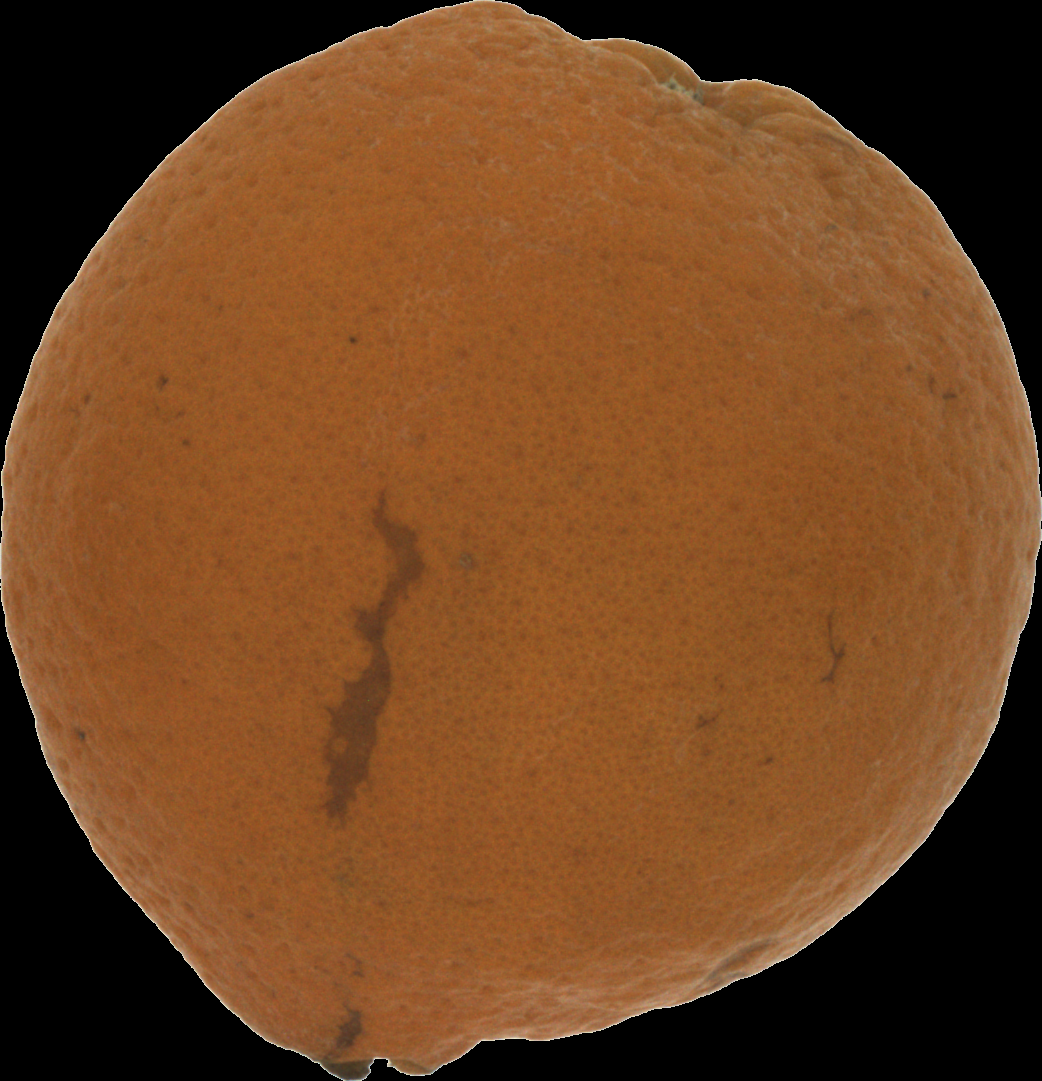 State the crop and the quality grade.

orange, bad
